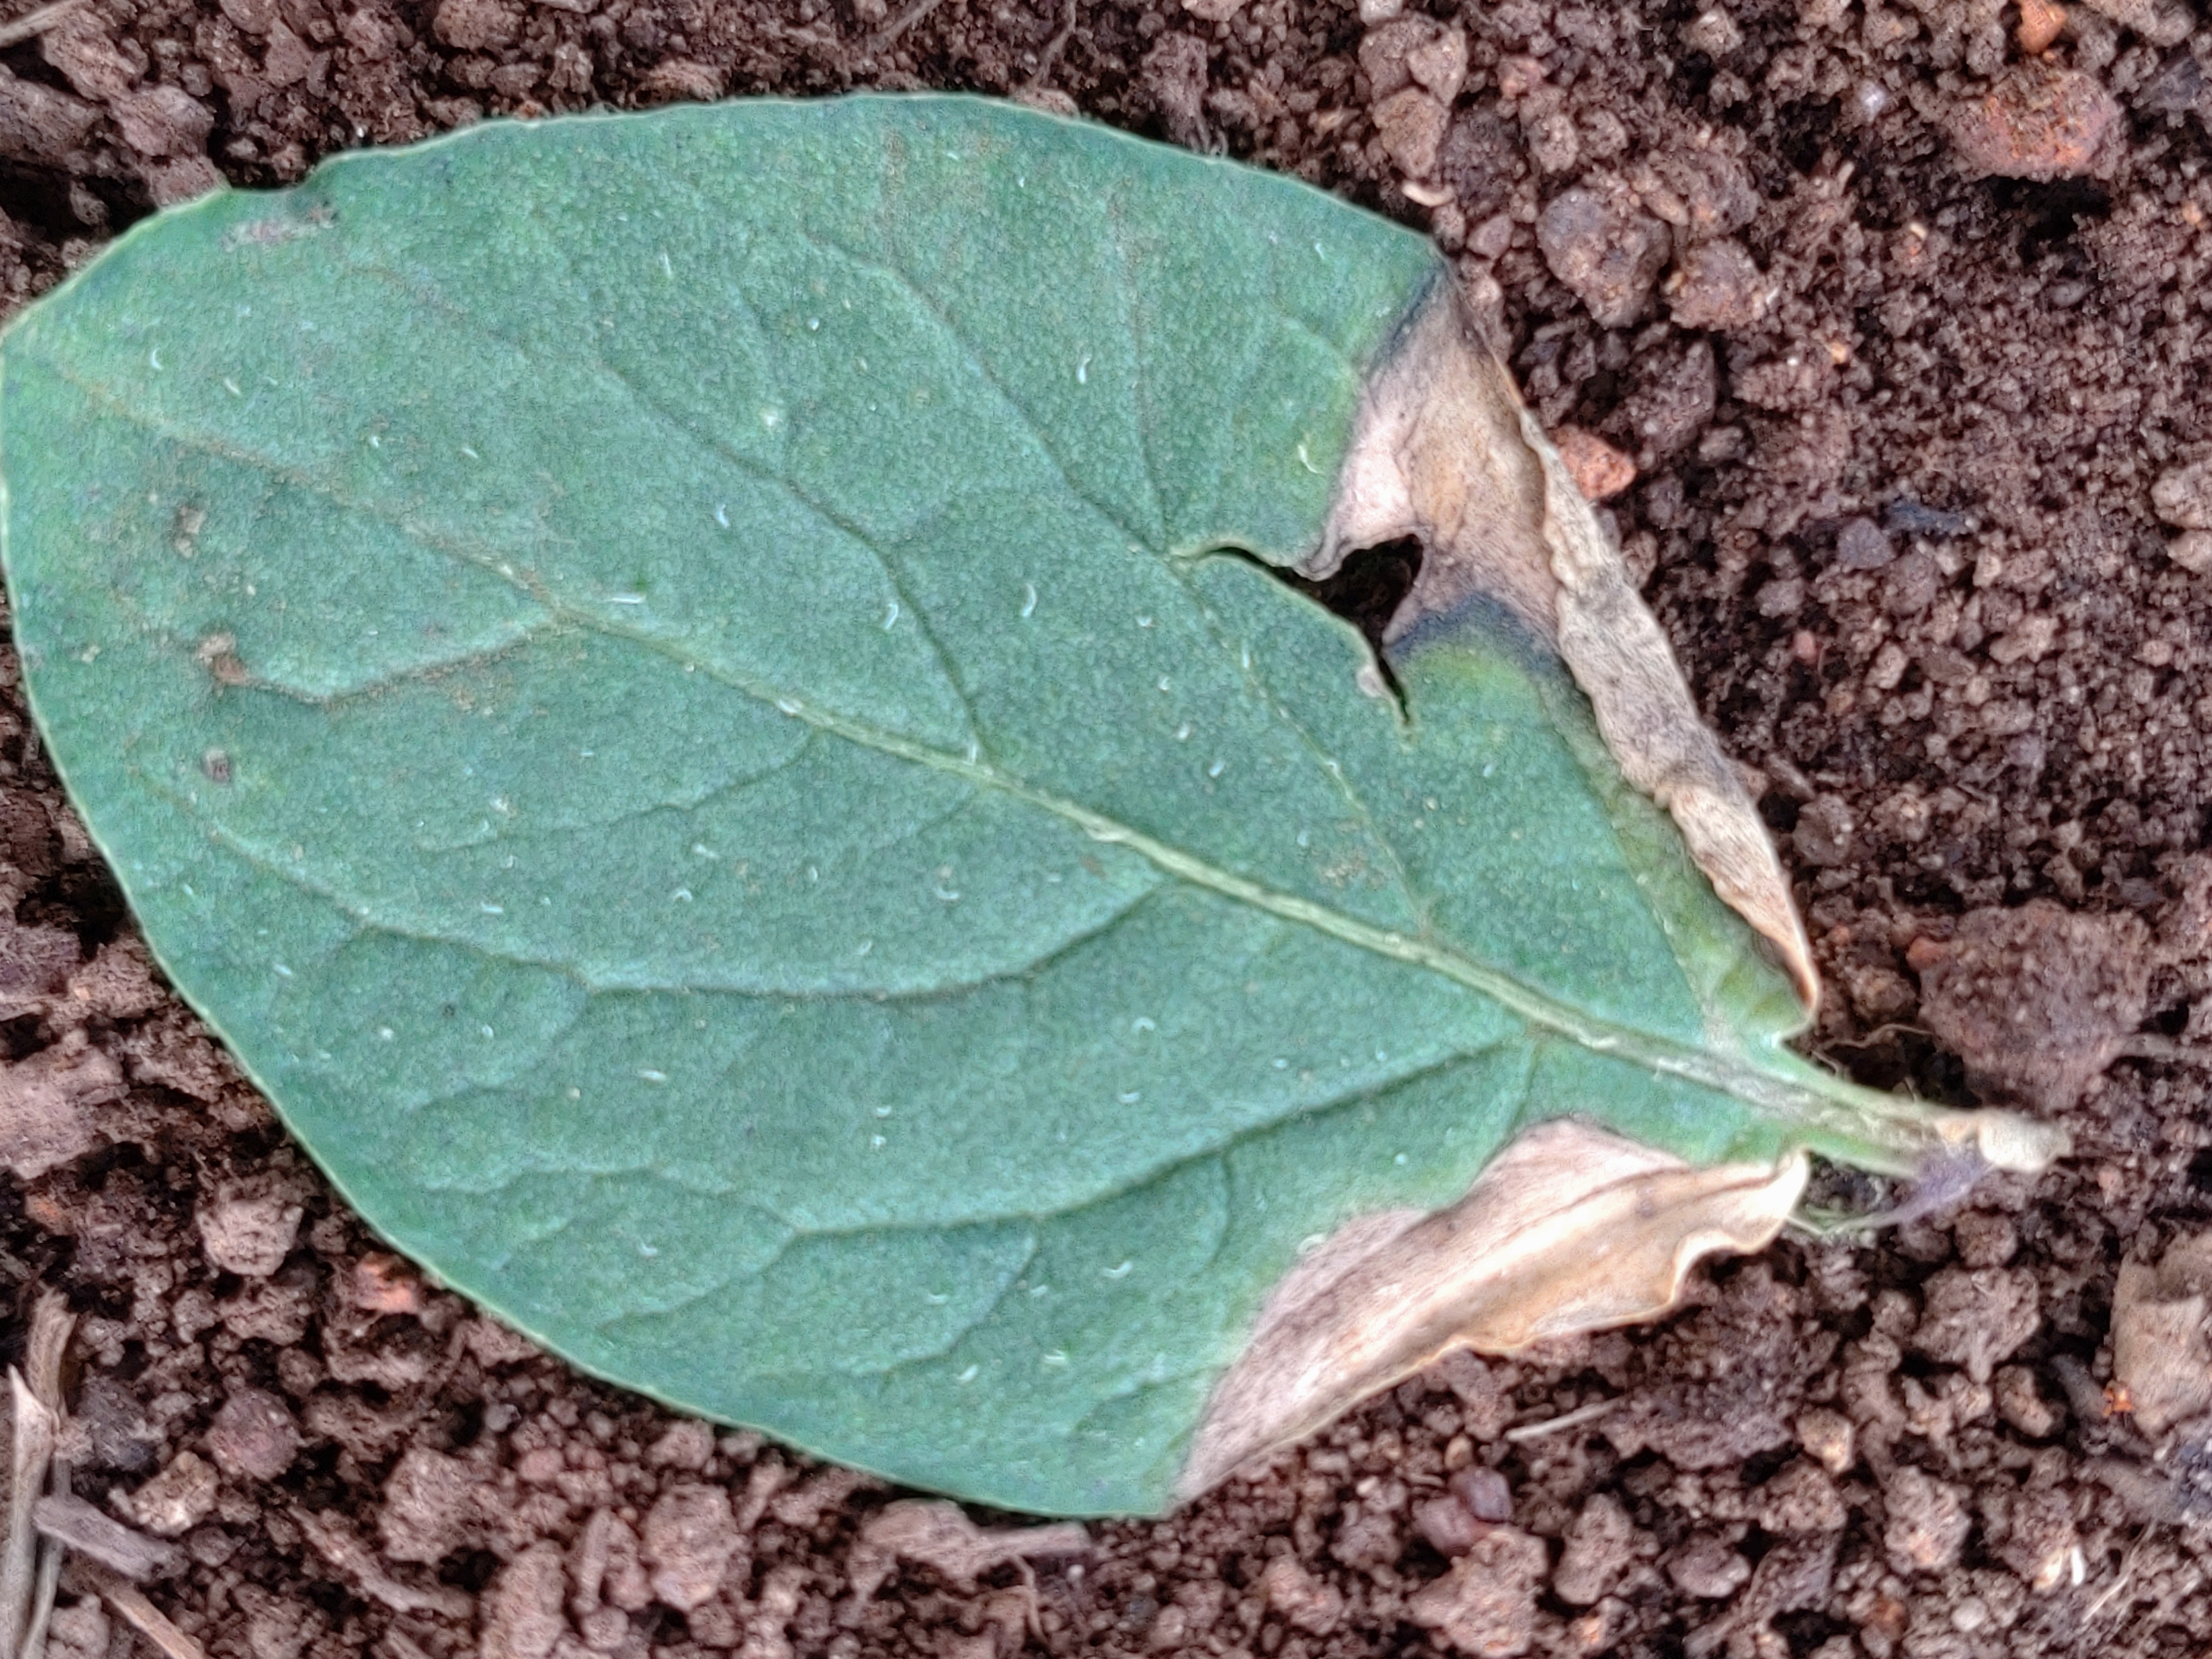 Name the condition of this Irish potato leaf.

early blight
